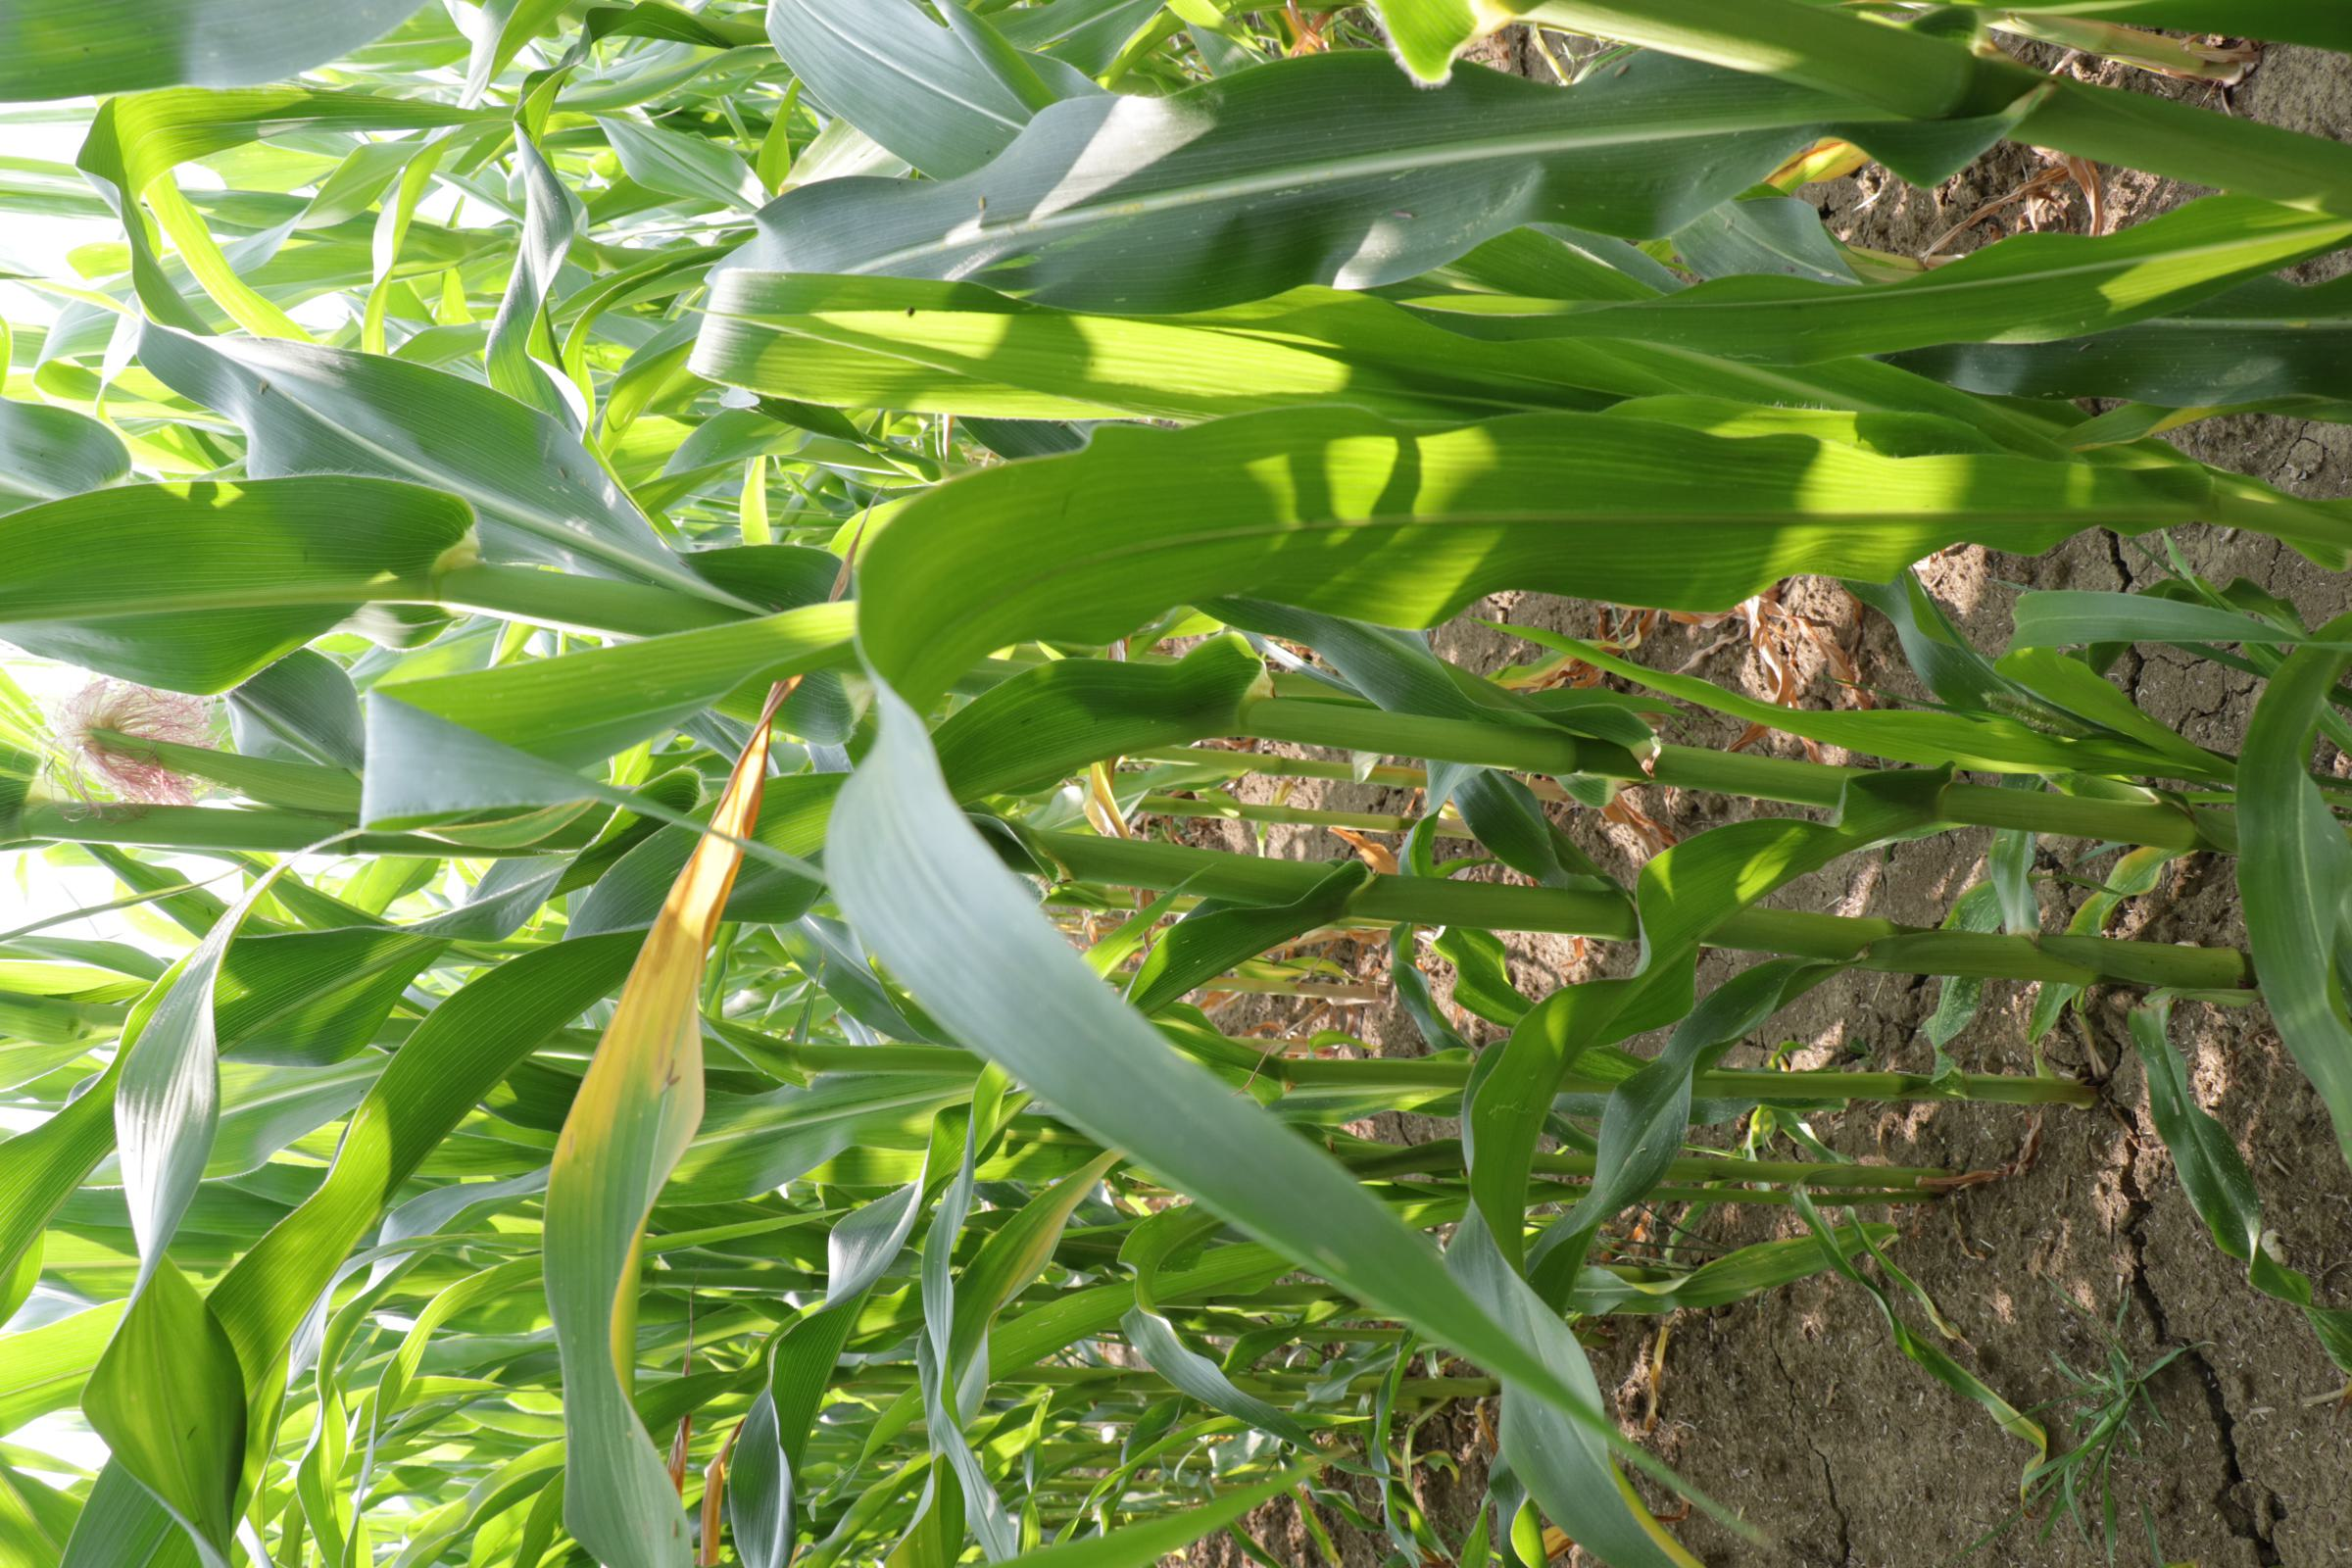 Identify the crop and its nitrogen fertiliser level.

maize, reduced nitrogen fertilisation
